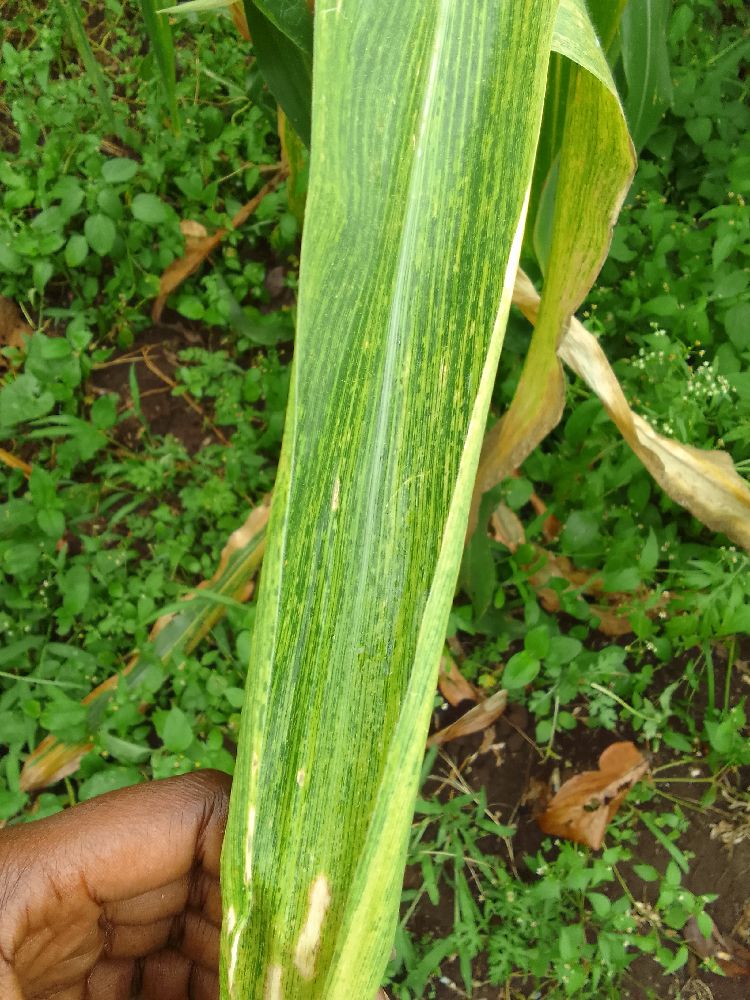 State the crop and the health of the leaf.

maize, maize lethal necrosis
